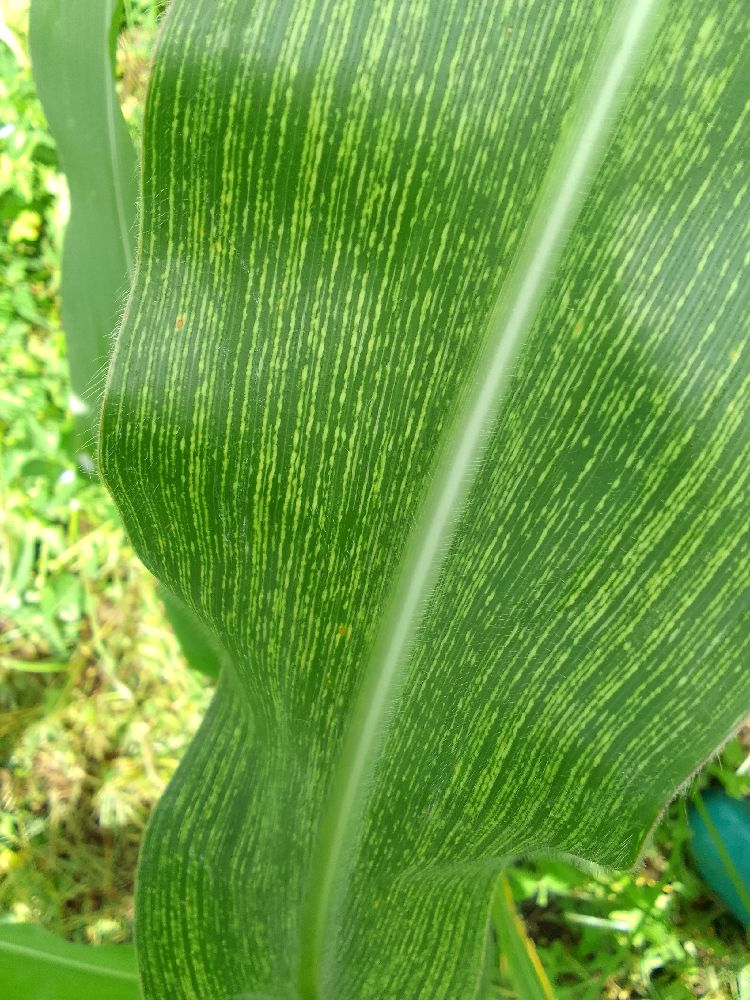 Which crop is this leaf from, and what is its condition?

maize, maize streak virus
